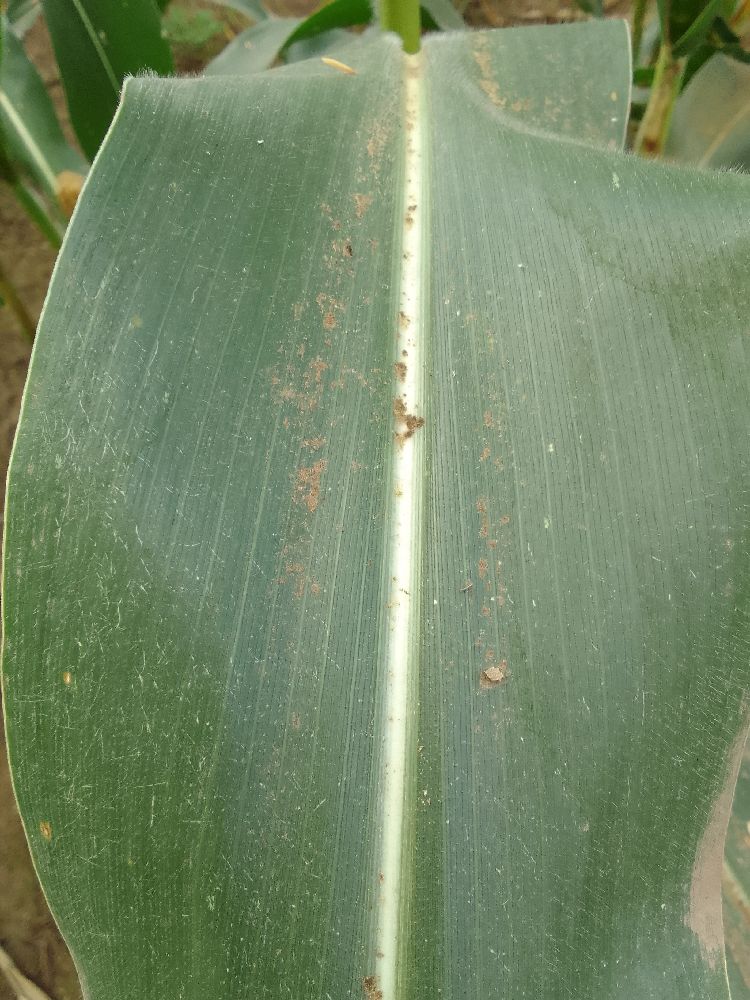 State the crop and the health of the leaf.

maize, healthy
